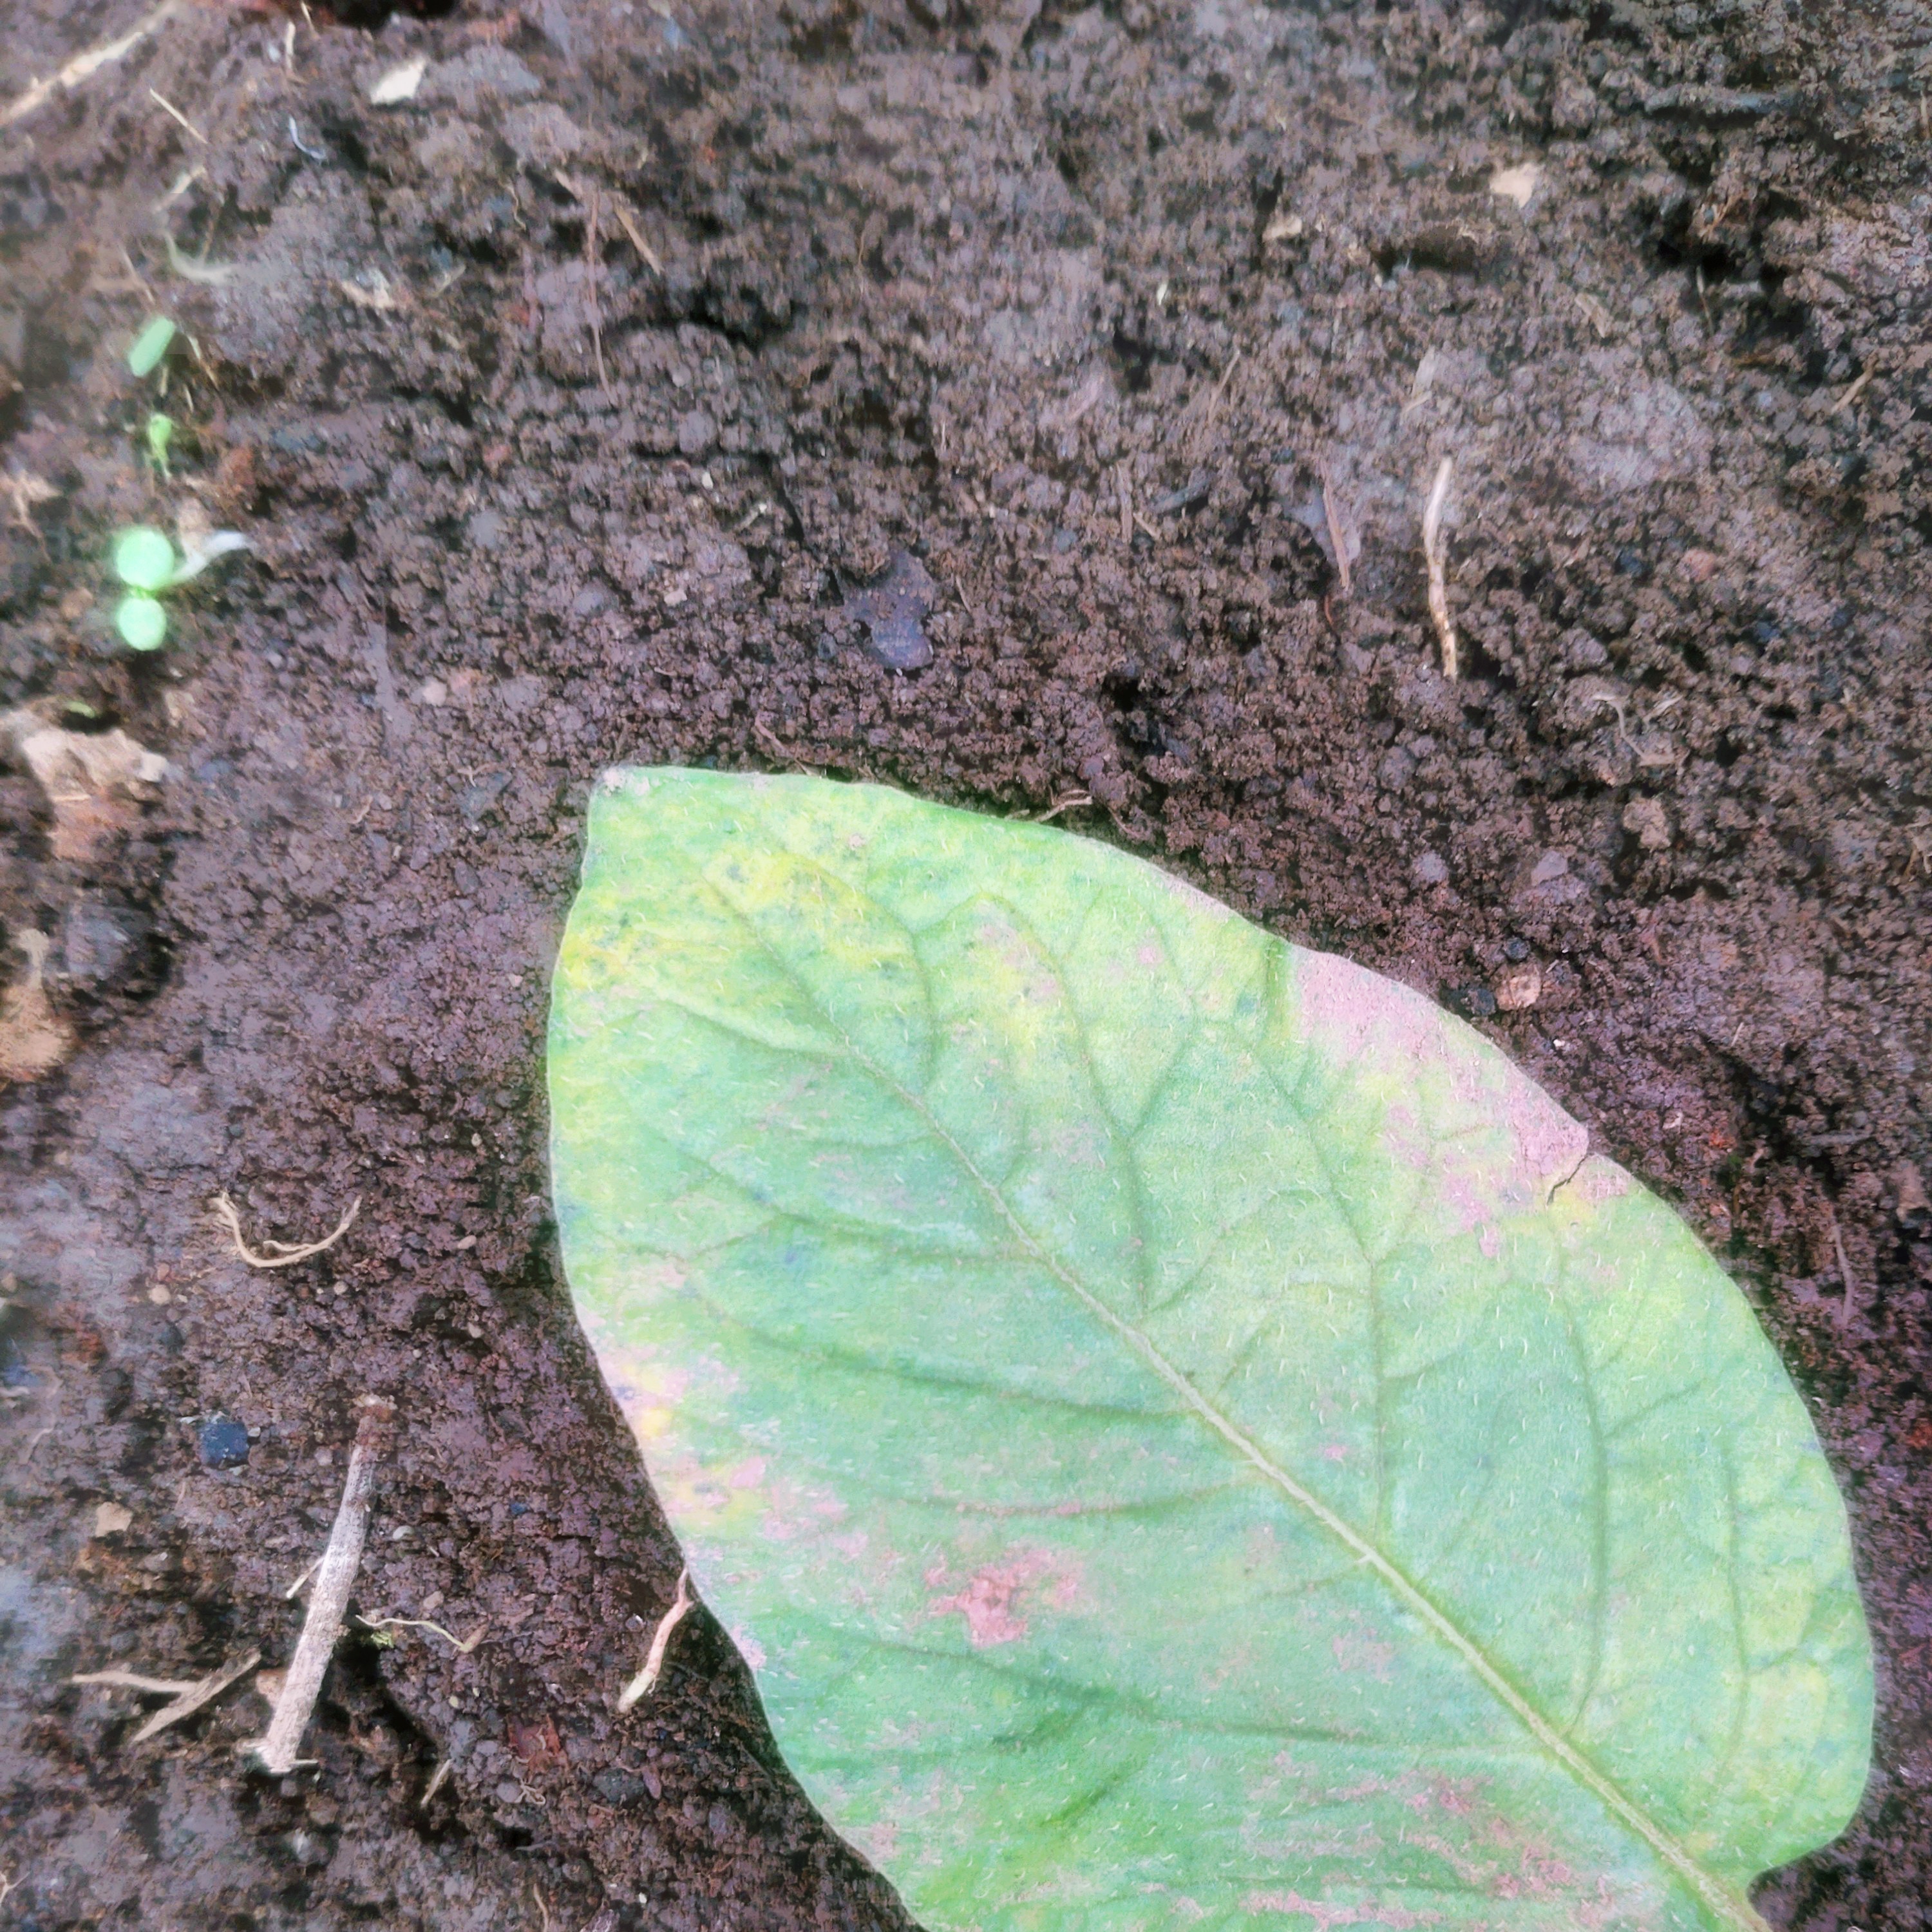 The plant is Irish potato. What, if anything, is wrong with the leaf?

late blight
